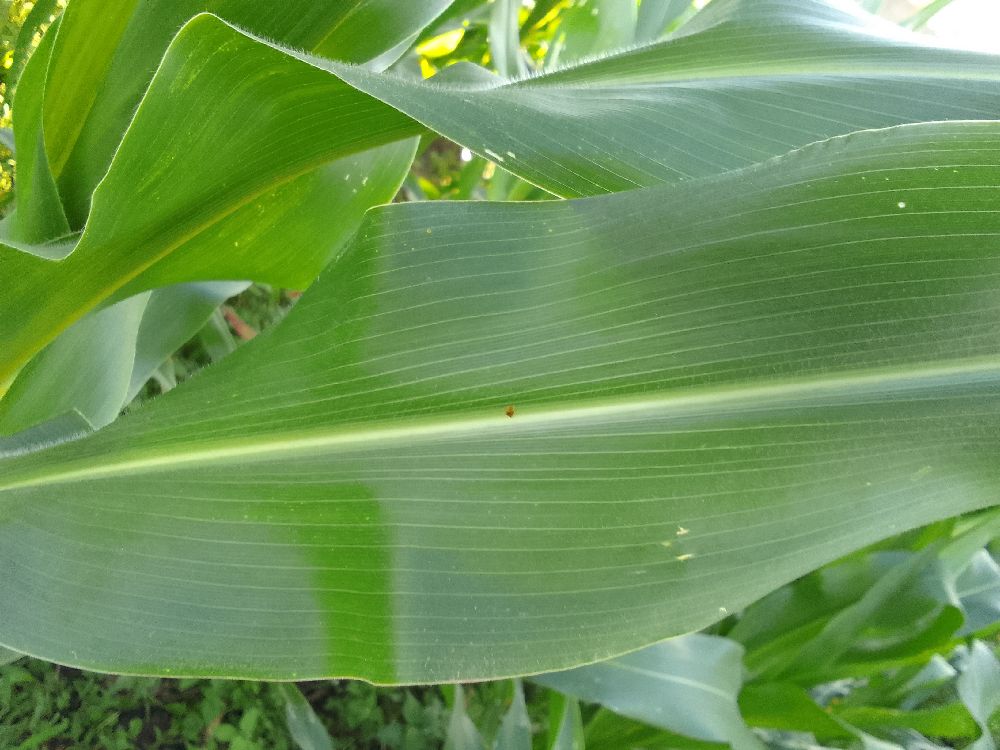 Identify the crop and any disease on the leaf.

maize, healthy
